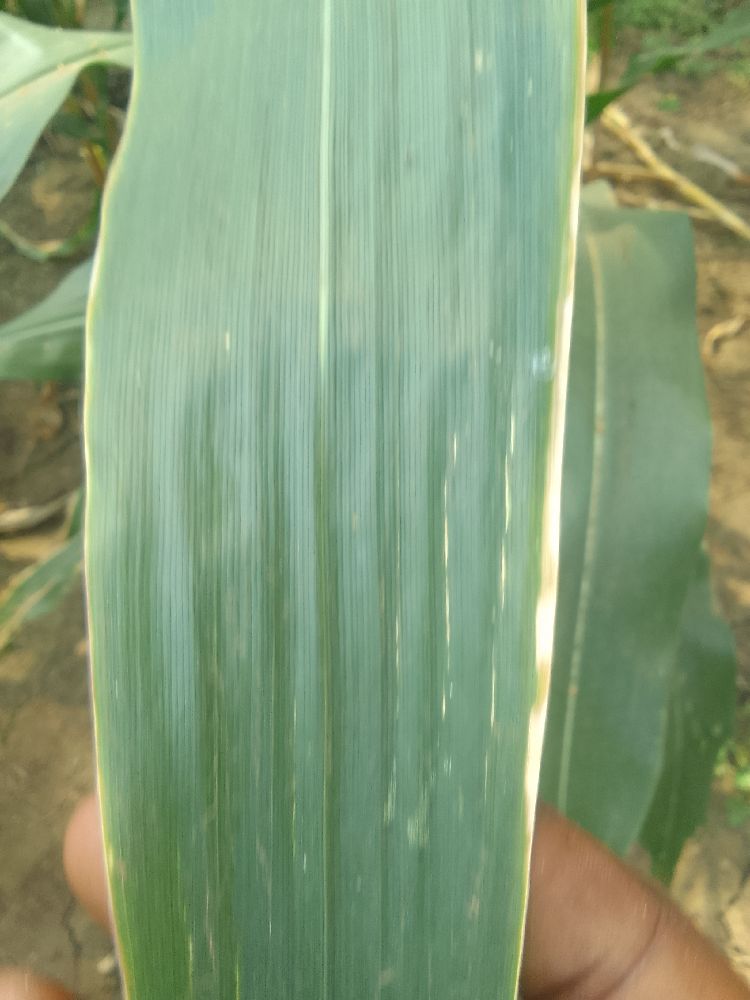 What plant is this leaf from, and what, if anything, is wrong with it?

maize, healthy
